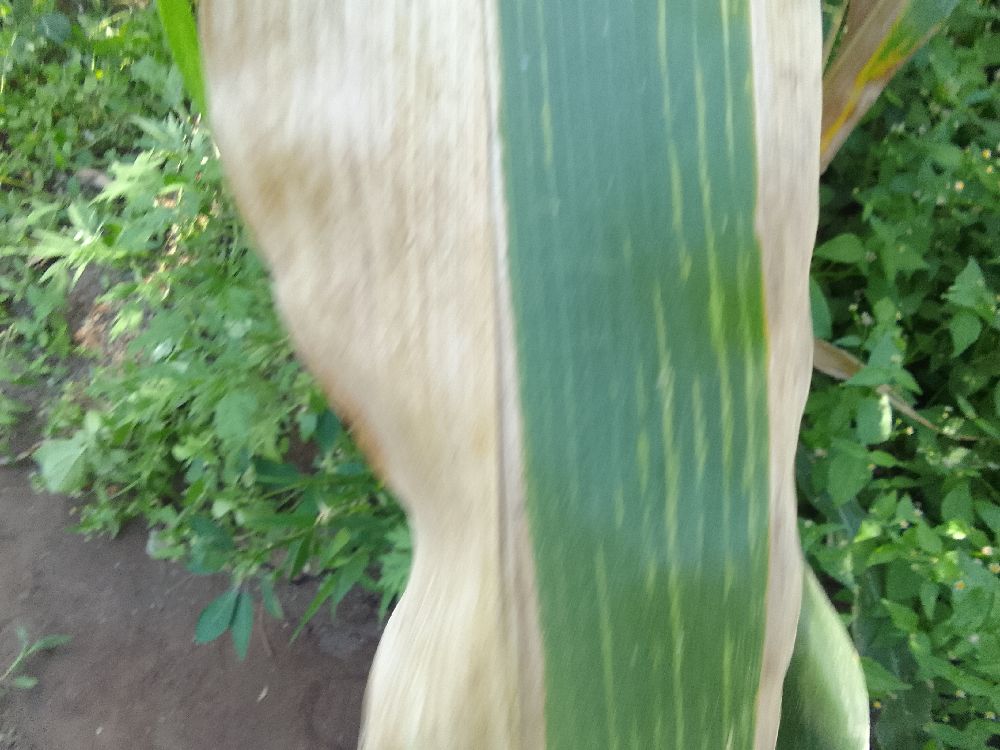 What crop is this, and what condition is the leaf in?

maize, maize lethal necrosis
